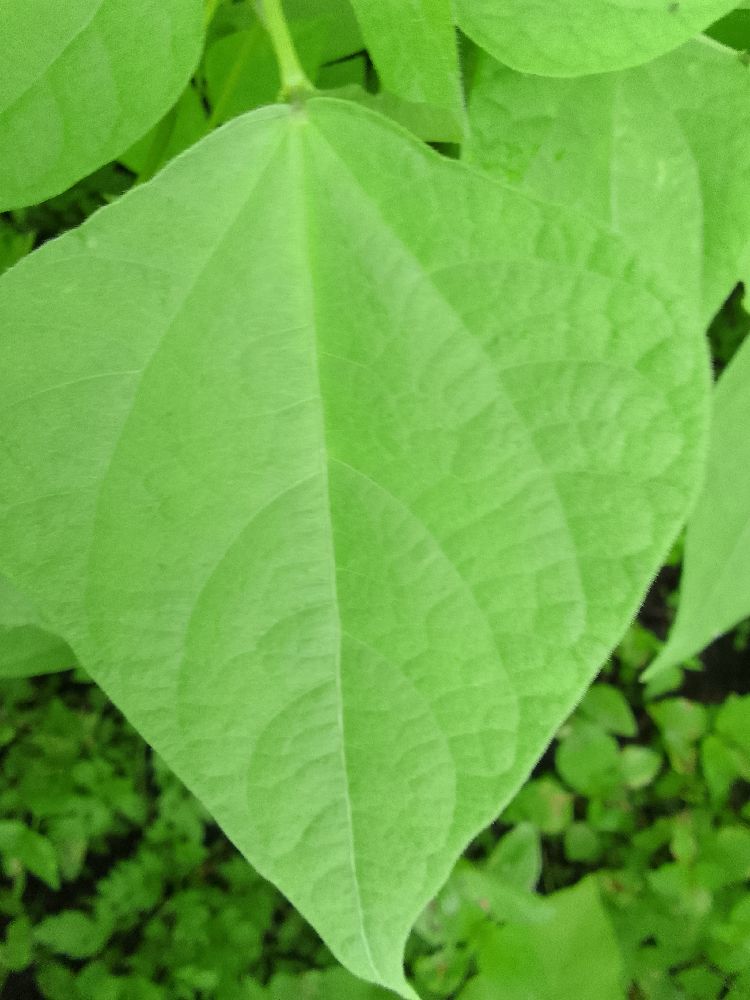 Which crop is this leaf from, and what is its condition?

common bean, healthy
